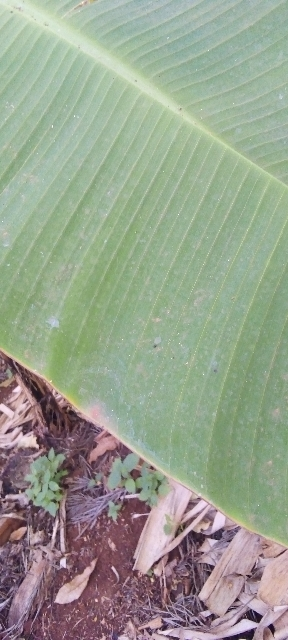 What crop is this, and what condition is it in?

banana, healthy
